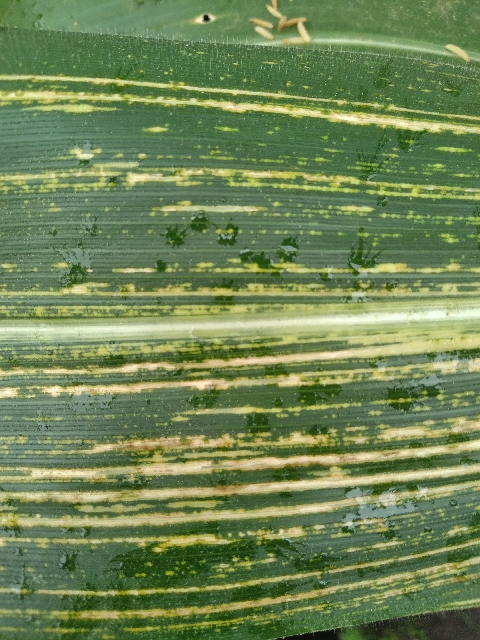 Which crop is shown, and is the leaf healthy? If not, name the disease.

maize, maize streak virus
